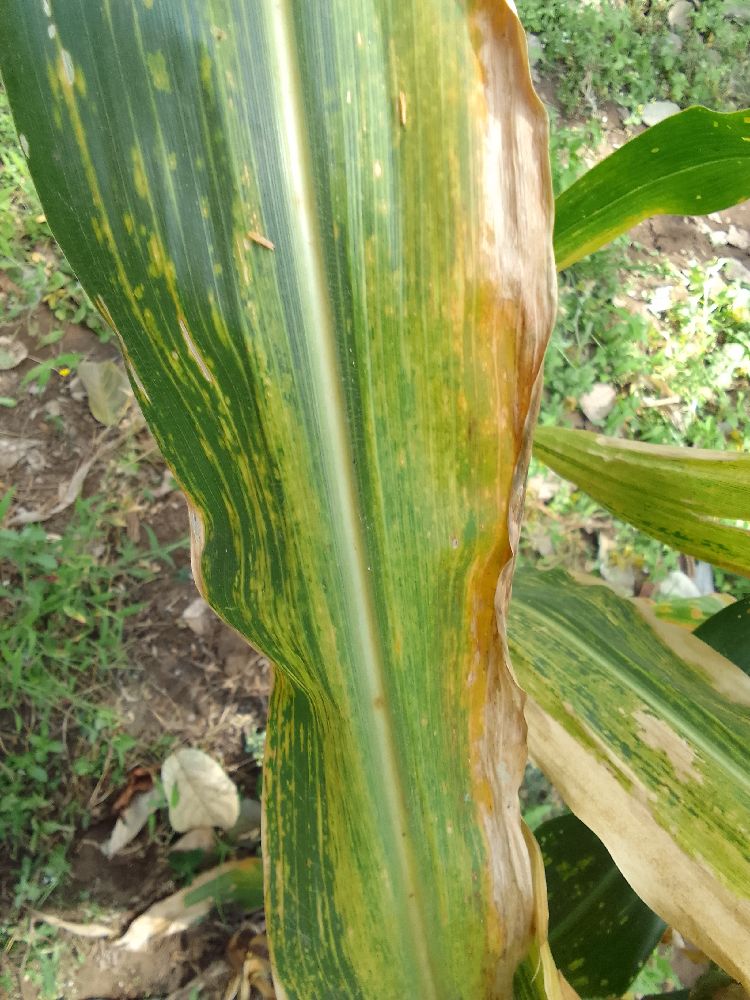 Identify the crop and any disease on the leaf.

maize, maize lethal necrosis
